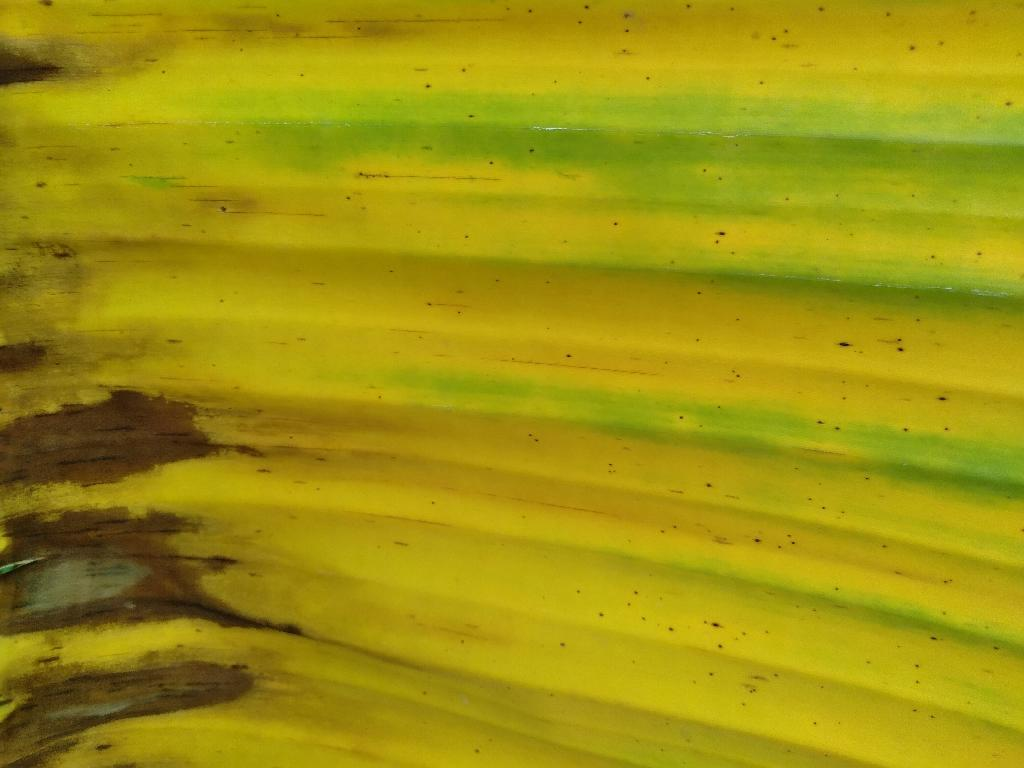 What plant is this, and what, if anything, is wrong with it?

banana, fusarium wilt race 1
